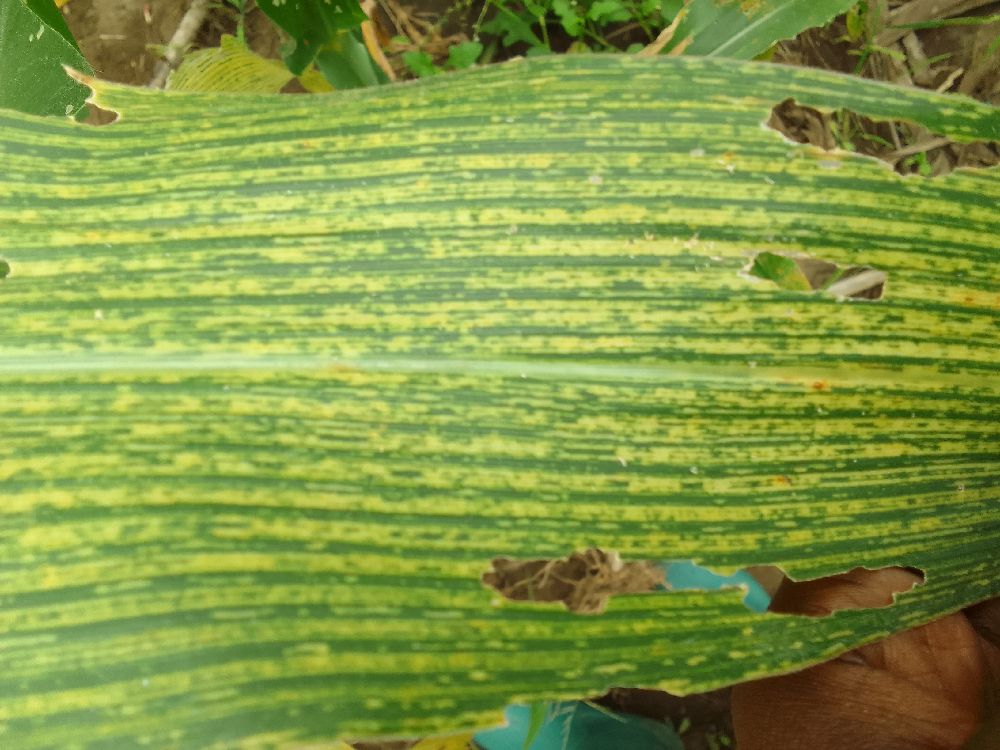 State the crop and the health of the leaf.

maize, maize streak virus
